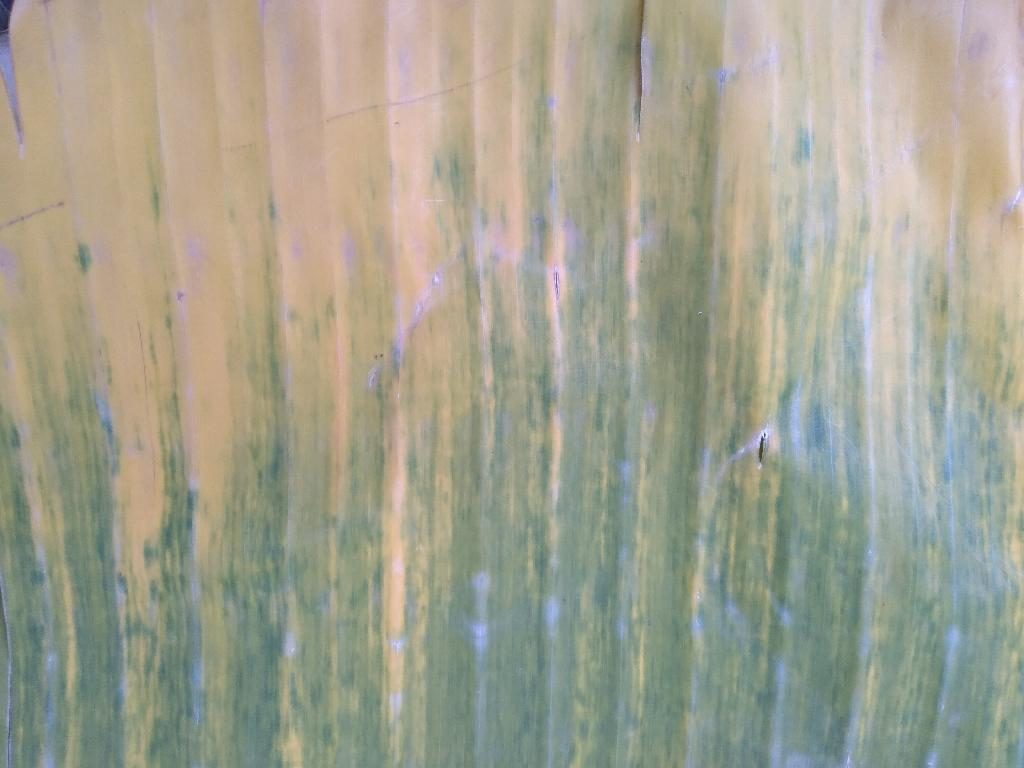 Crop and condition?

banana, fusarium wilt race 1
